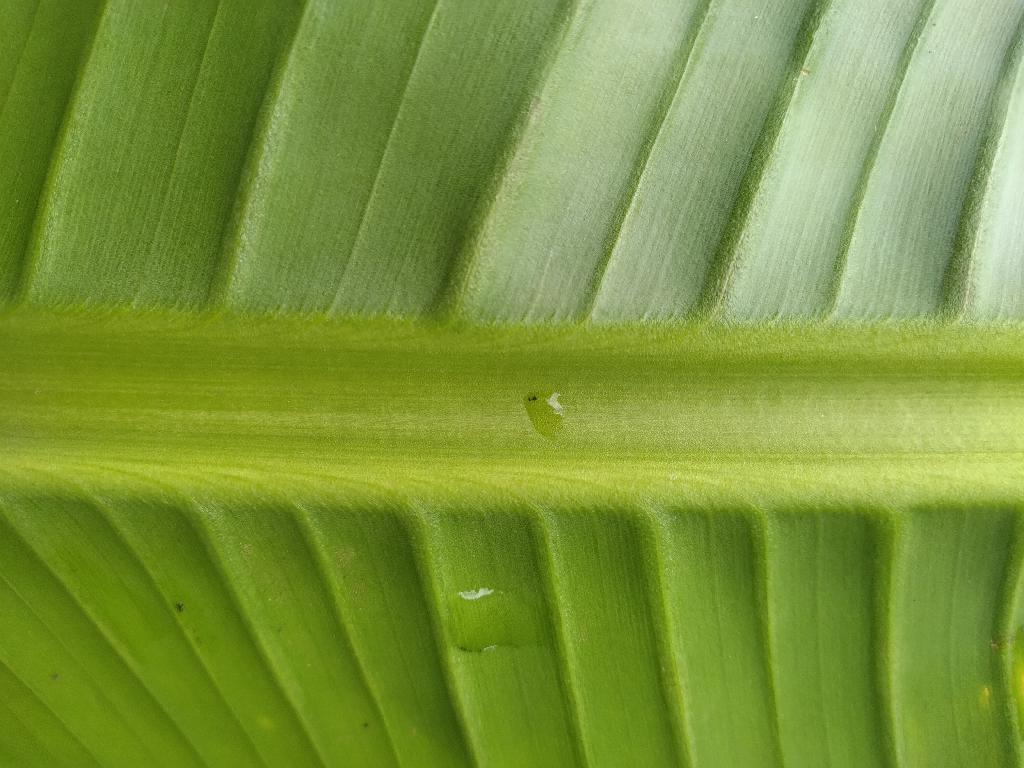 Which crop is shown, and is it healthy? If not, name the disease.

banana, healthy
